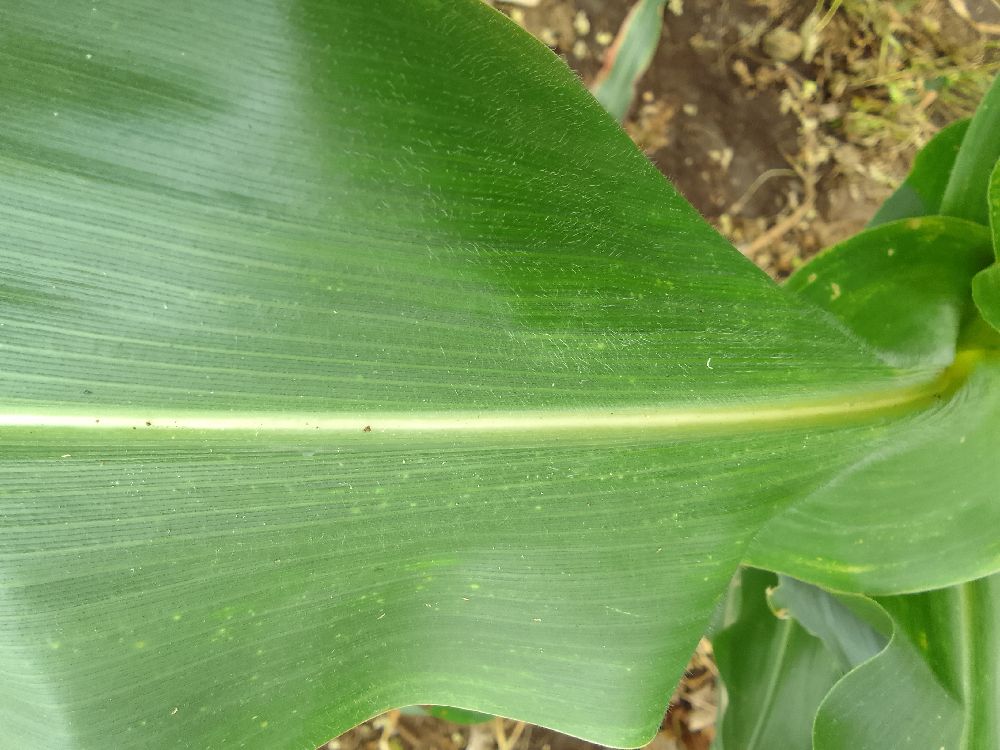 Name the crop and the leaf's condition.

maize, healthy
